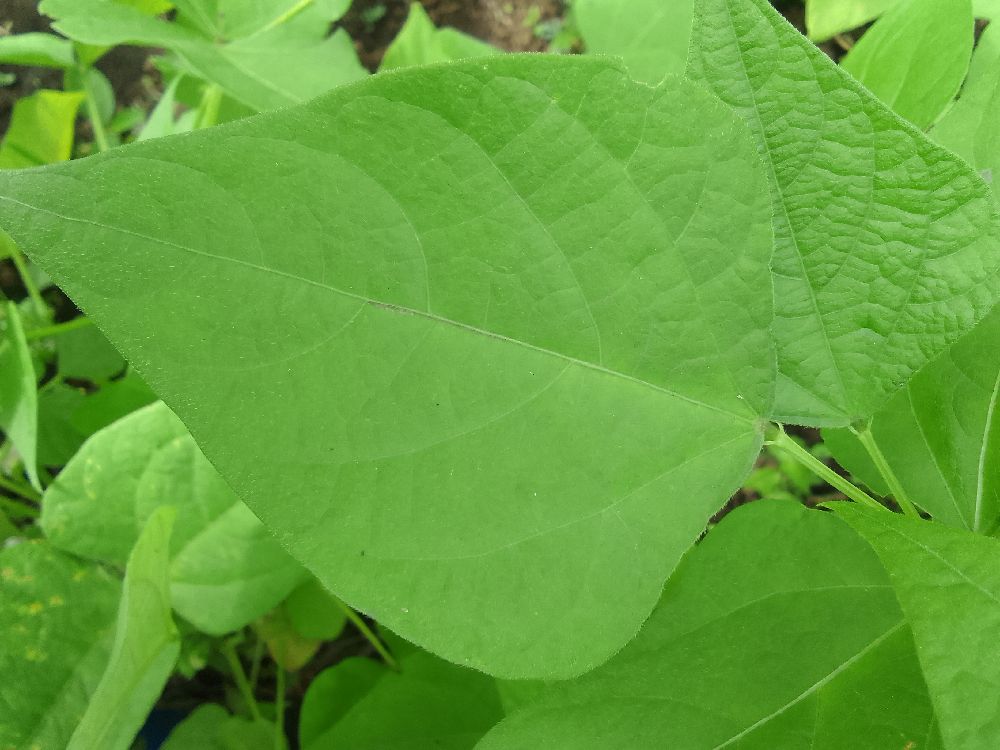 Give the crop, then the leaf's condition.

common bean, healthy
